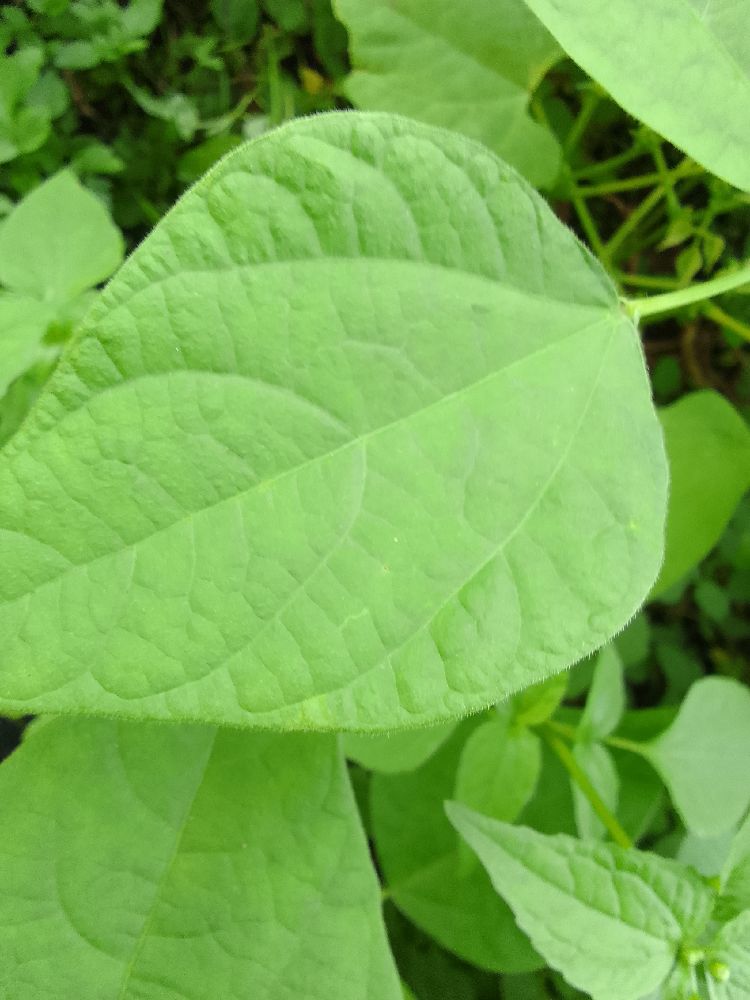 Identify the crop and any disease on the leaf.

common bean, healthy
